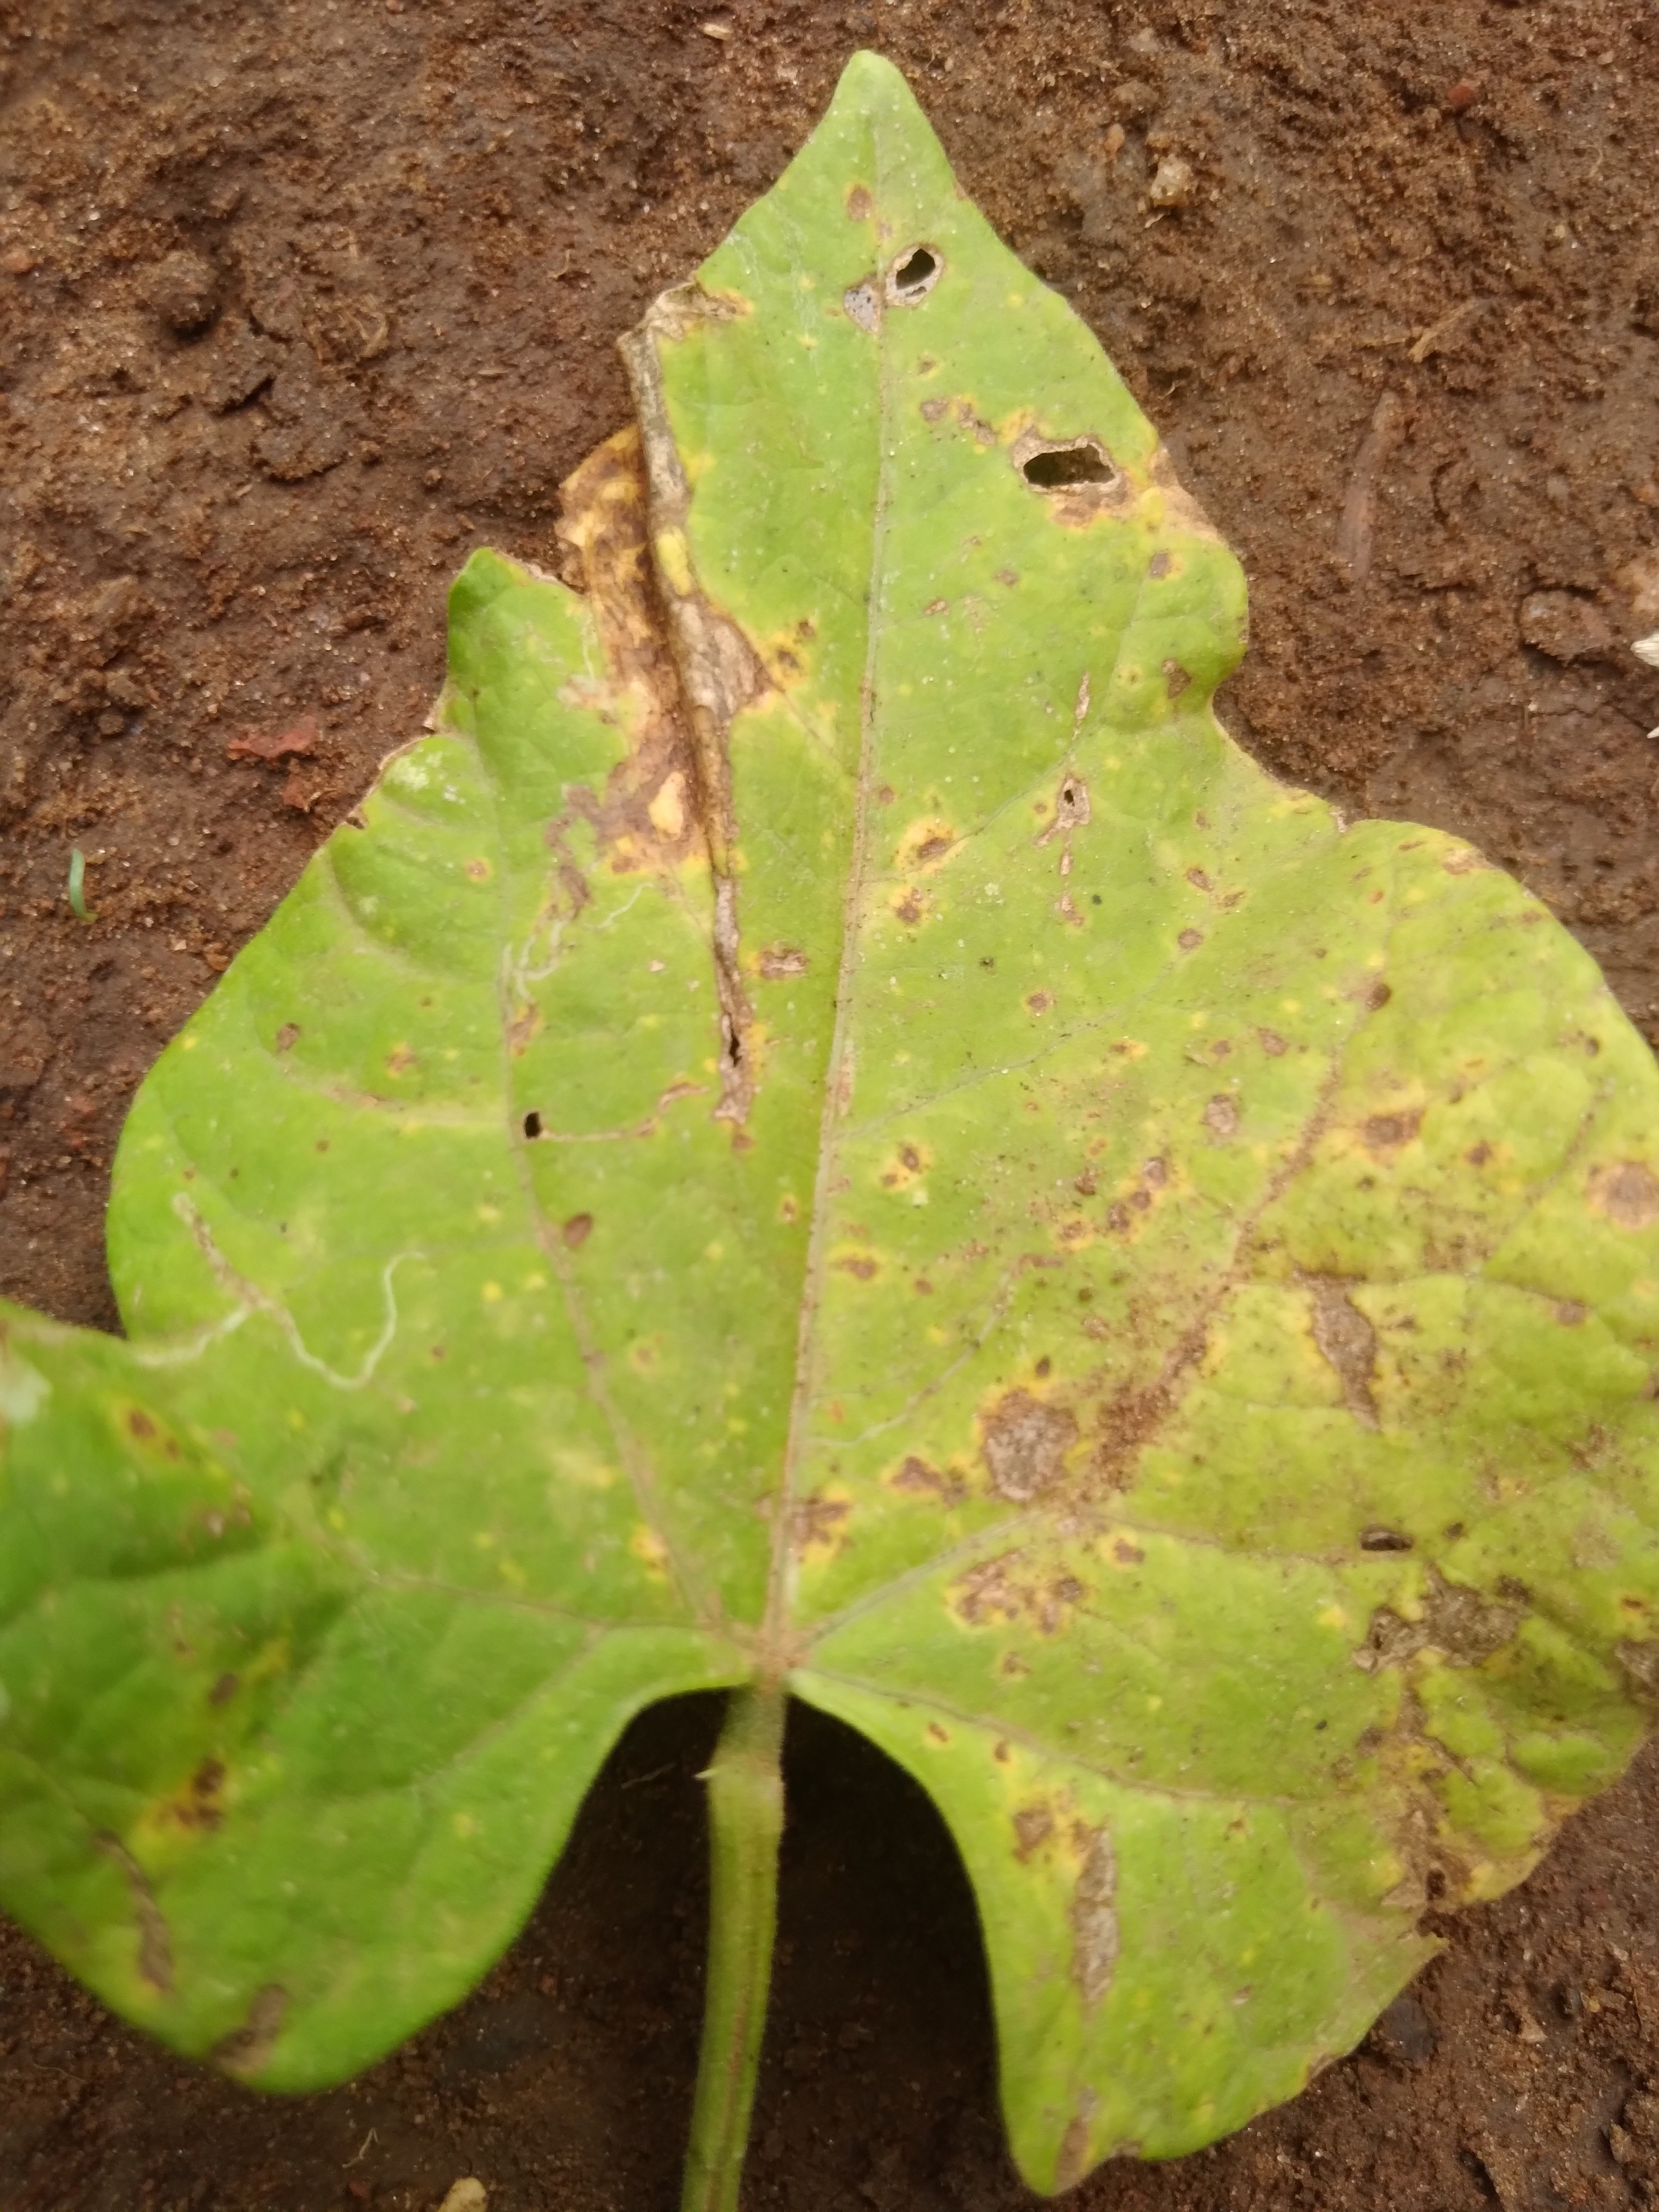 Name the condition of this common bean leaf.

rust
